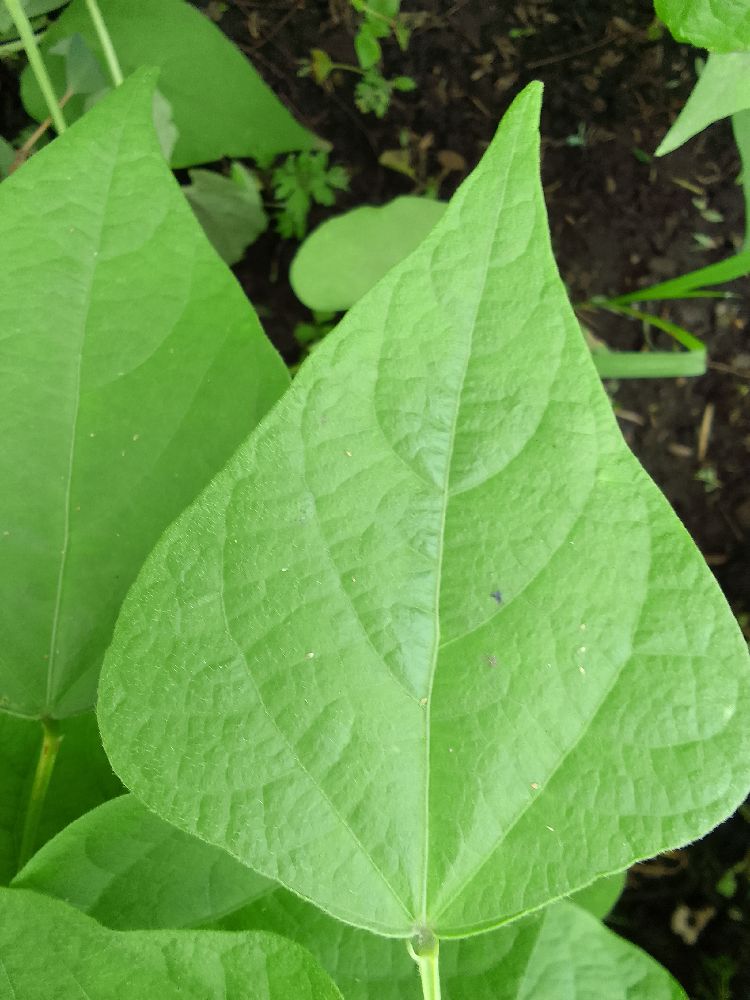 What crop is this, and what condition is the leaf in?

common bean, healthy
